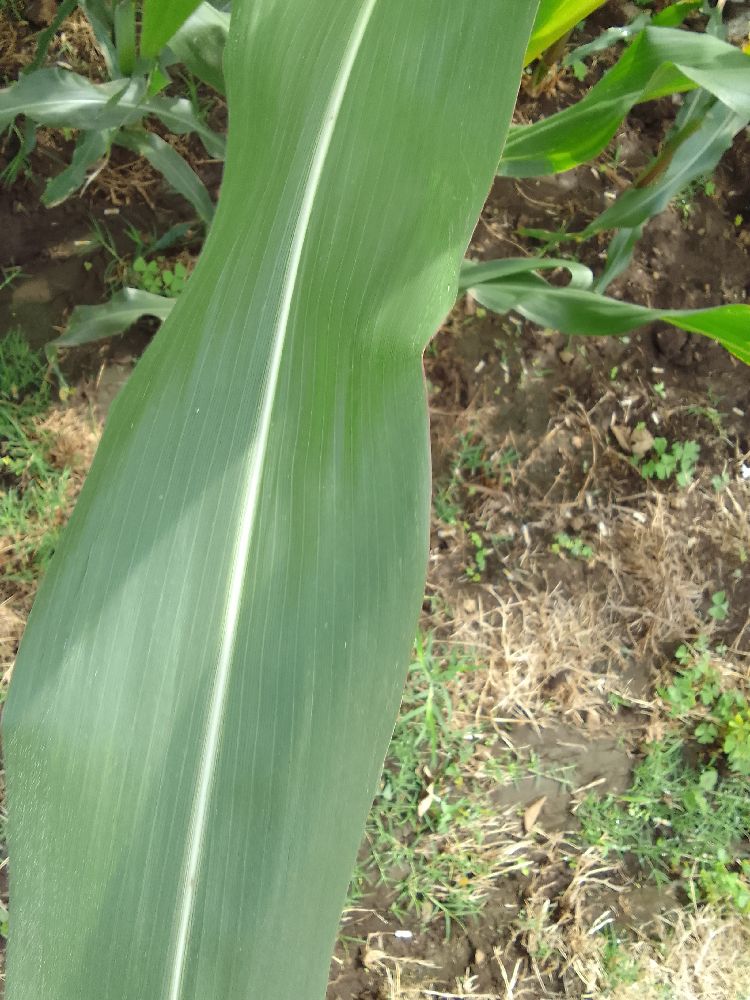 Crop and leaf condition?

maize, healthy
